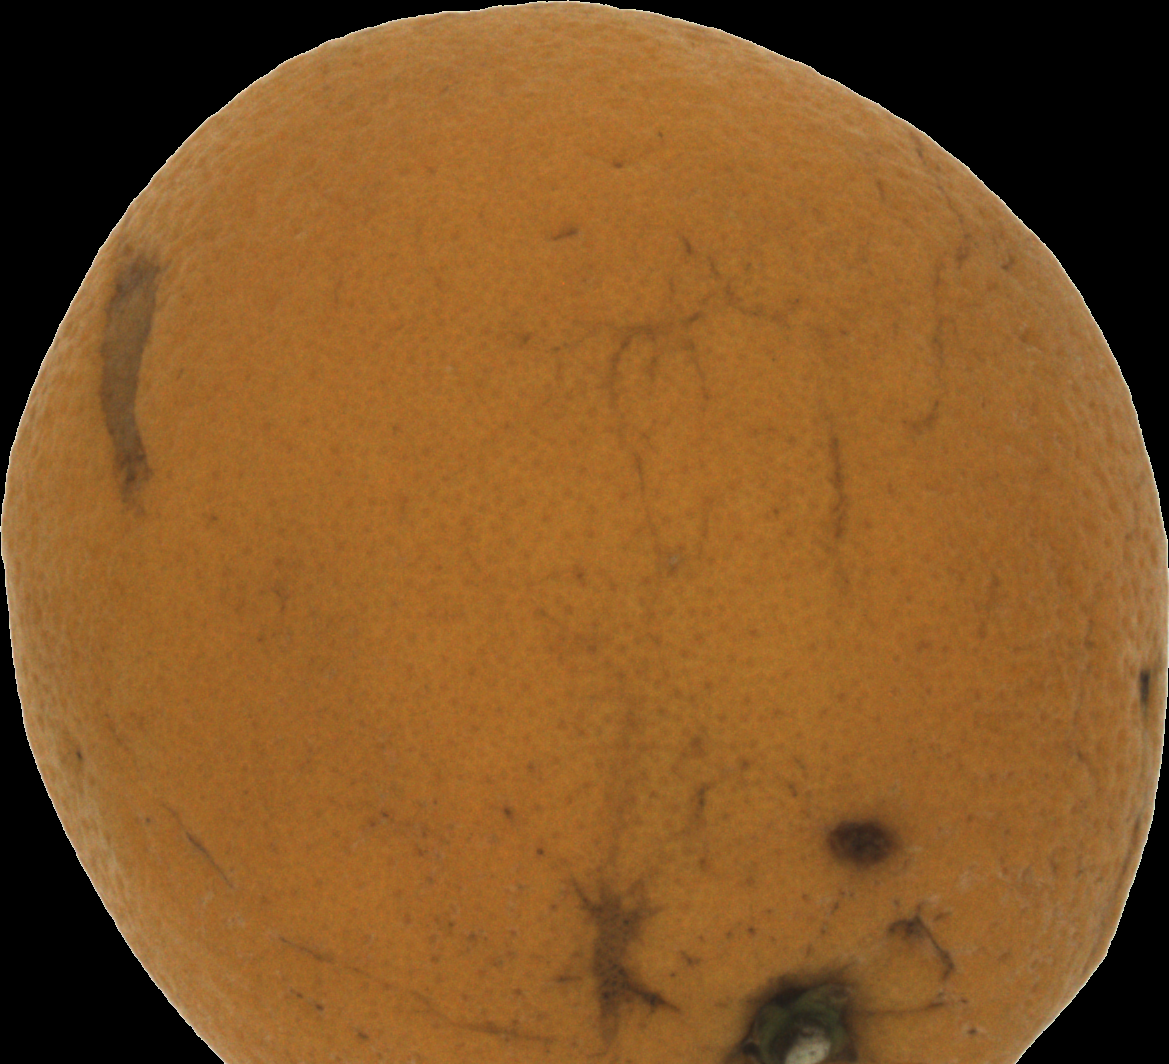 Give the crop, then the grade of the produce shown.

orange, bad
